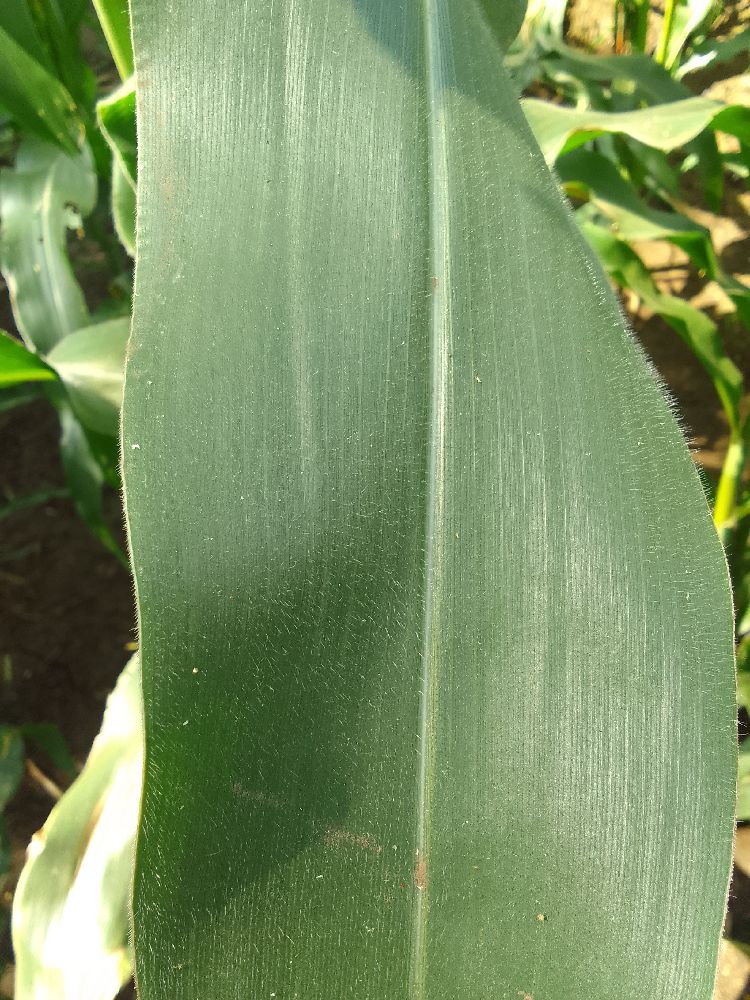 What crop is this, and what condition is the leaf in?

maize, healthy
